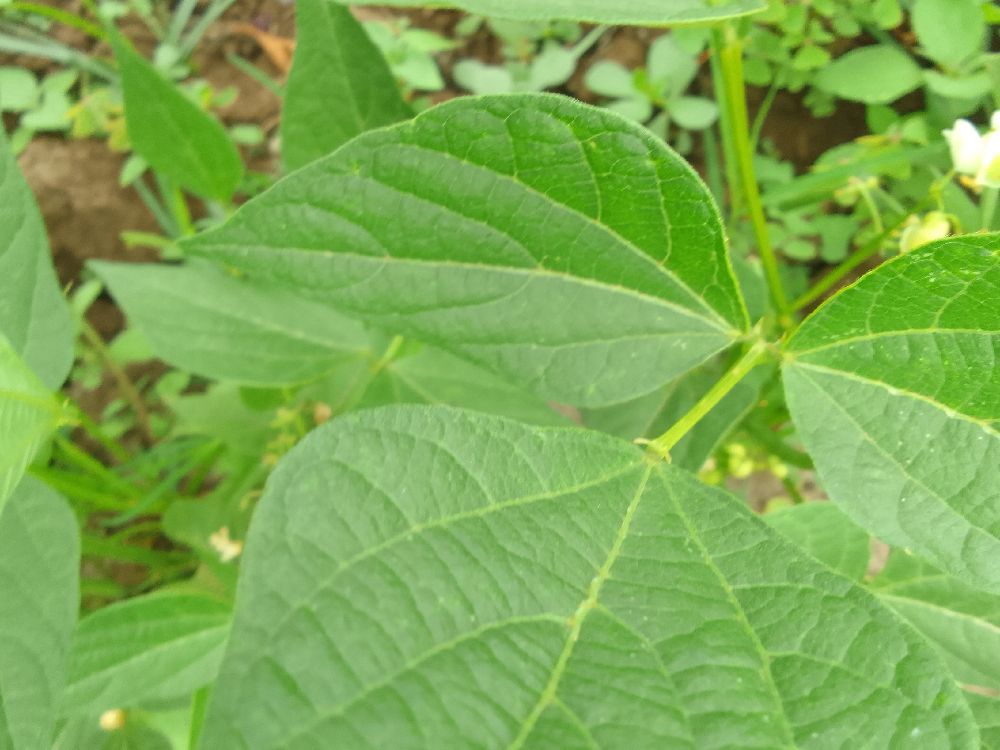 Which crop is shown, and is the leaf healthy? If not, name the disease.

common bean, healthy
